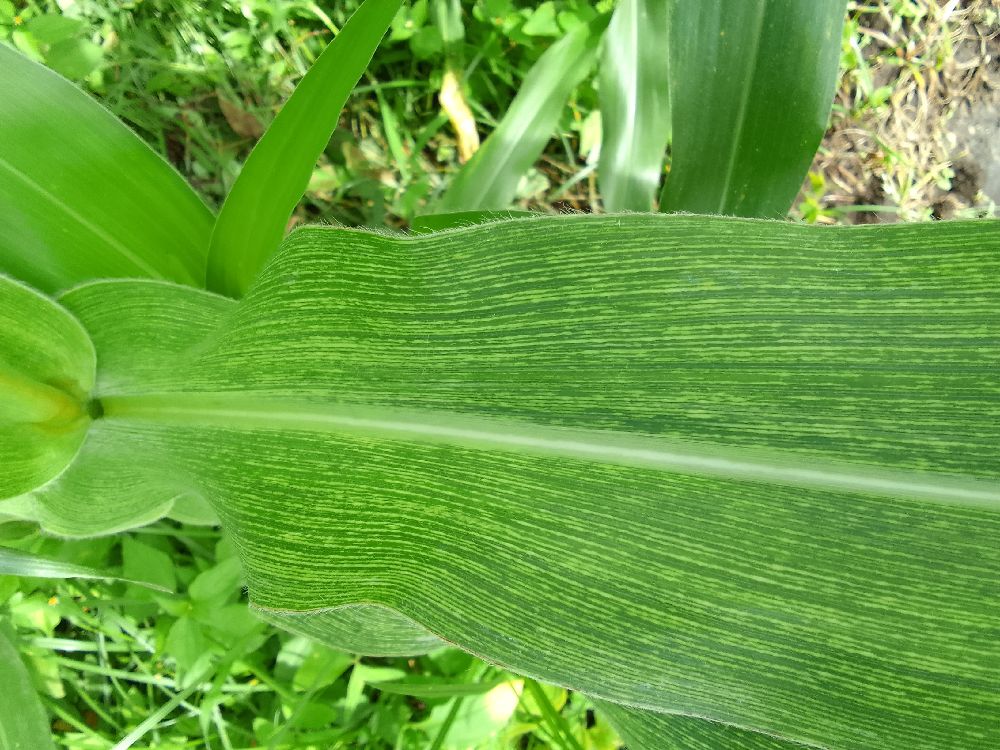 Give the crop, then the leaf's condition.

maize, maize streak virus
